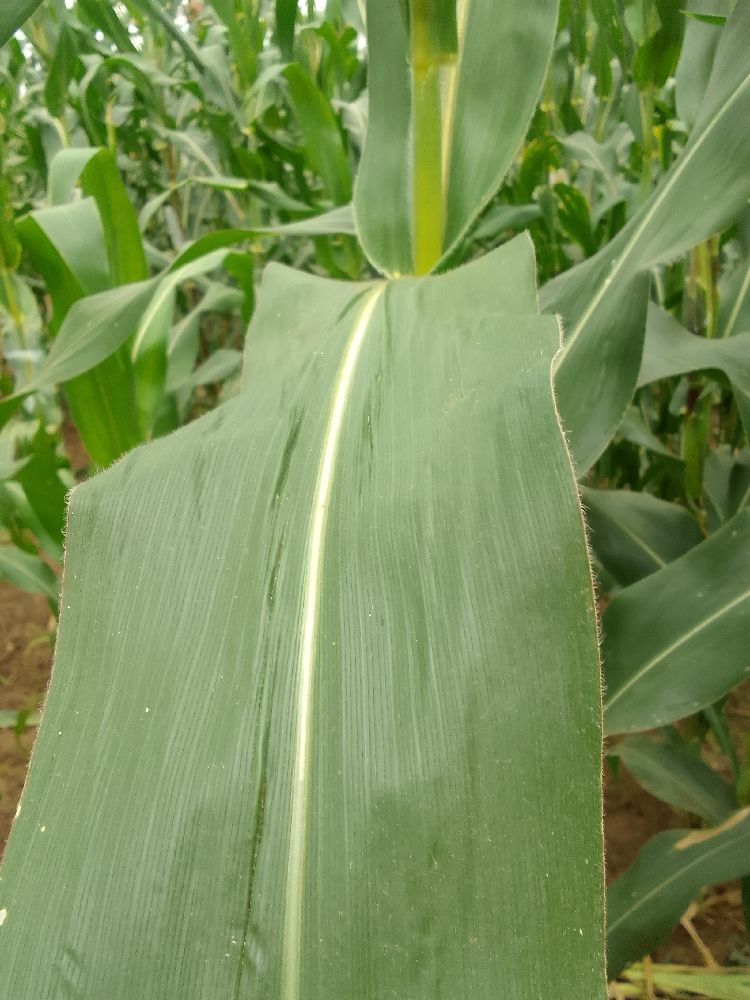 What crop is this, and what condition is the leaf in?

maize, healthy
